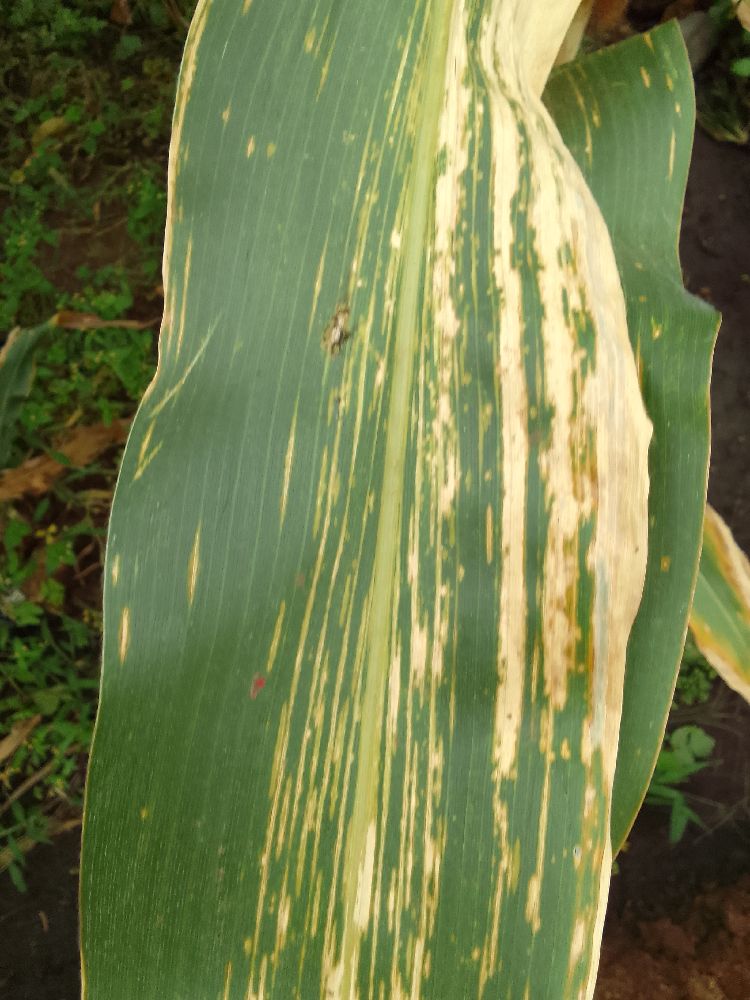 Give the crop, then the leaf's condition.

maize, maize lethal necrosis
